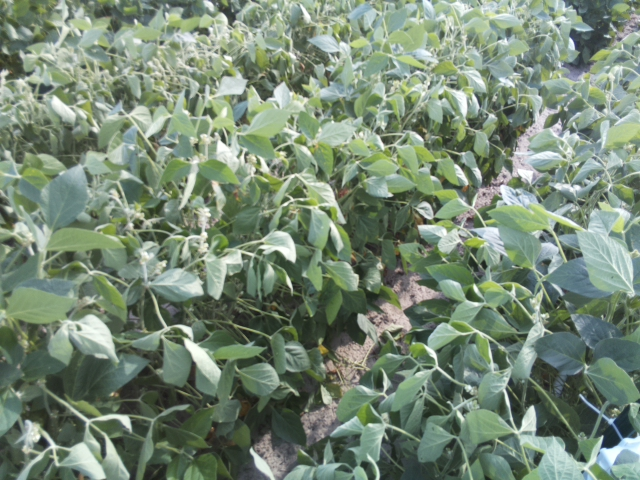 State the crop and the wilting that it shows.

soybean, moderate turgor loss in upper canopy
